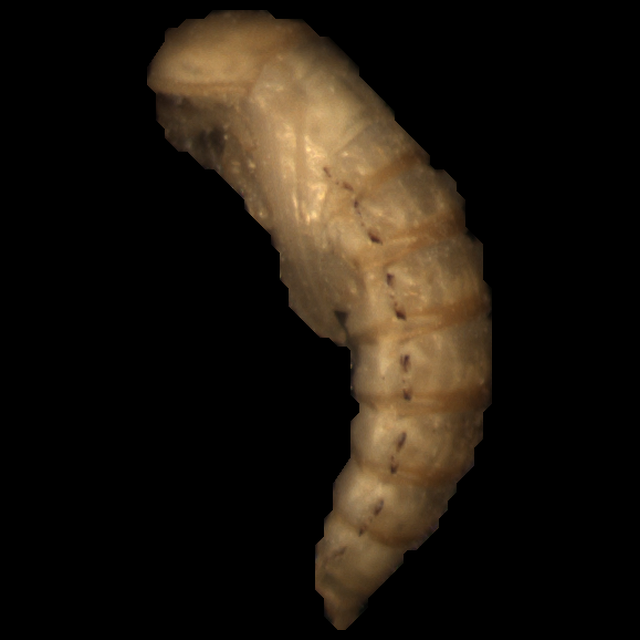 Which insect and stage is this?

mealworm pupa
